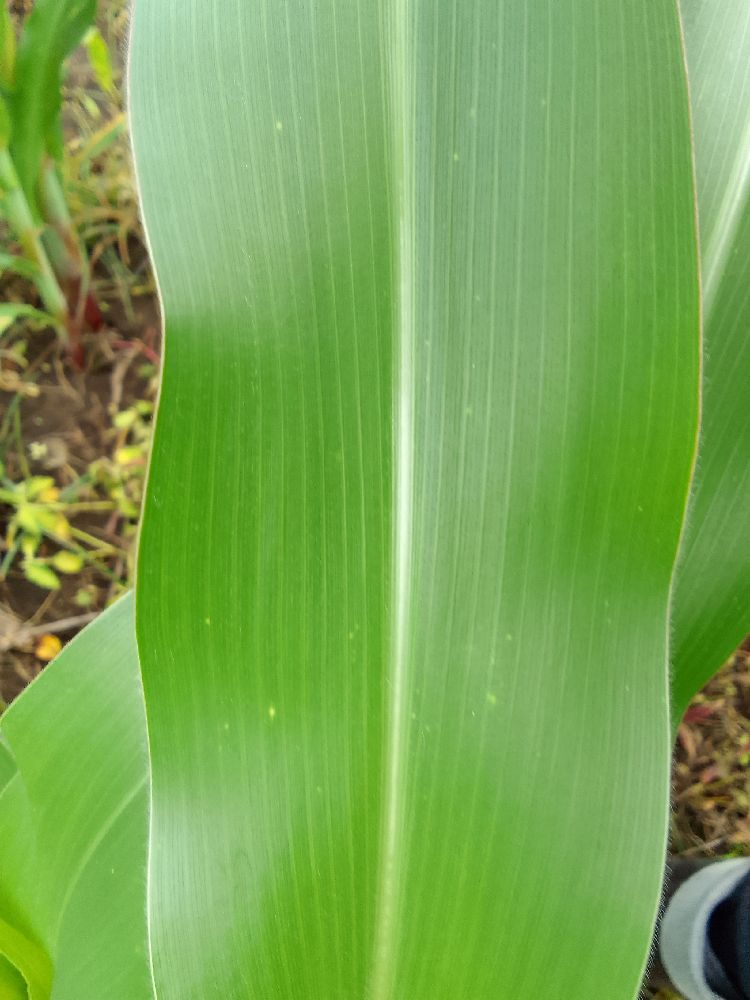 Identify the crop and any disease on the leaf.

maize, healthy
